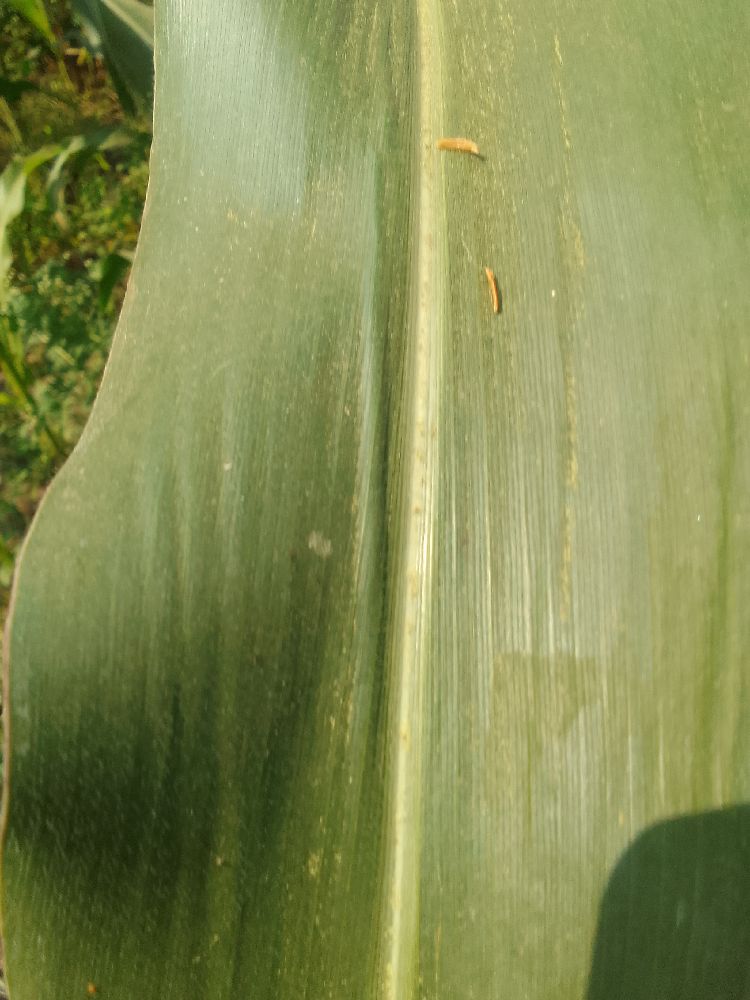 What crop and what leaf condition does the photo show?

maize, healthy
